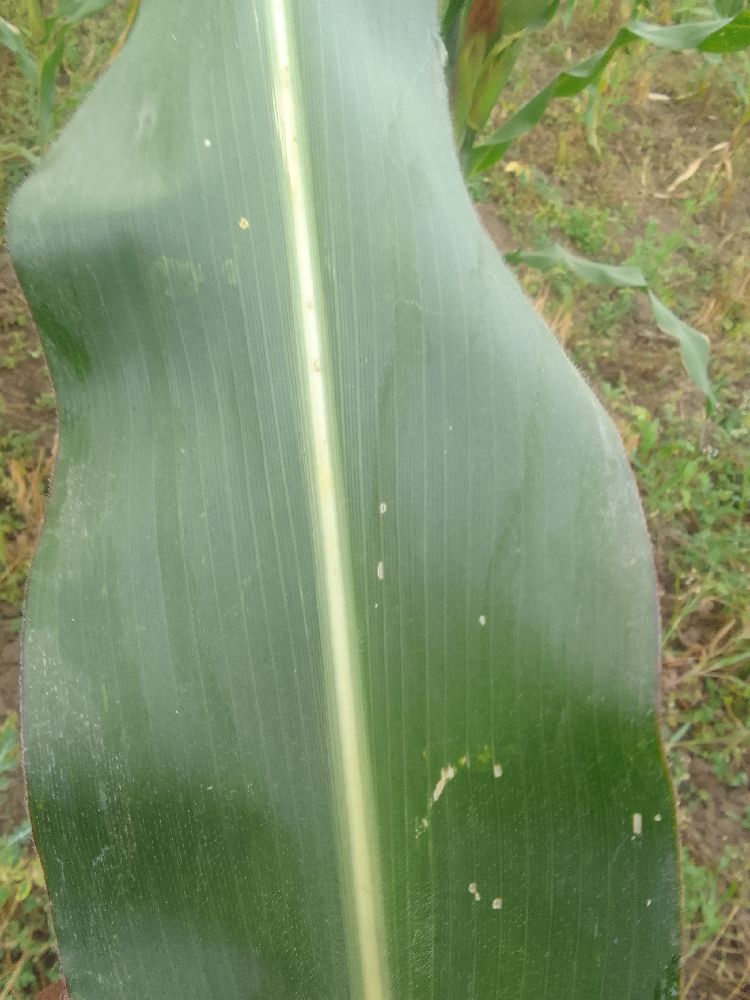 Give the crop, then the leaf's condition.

maize, healthy
